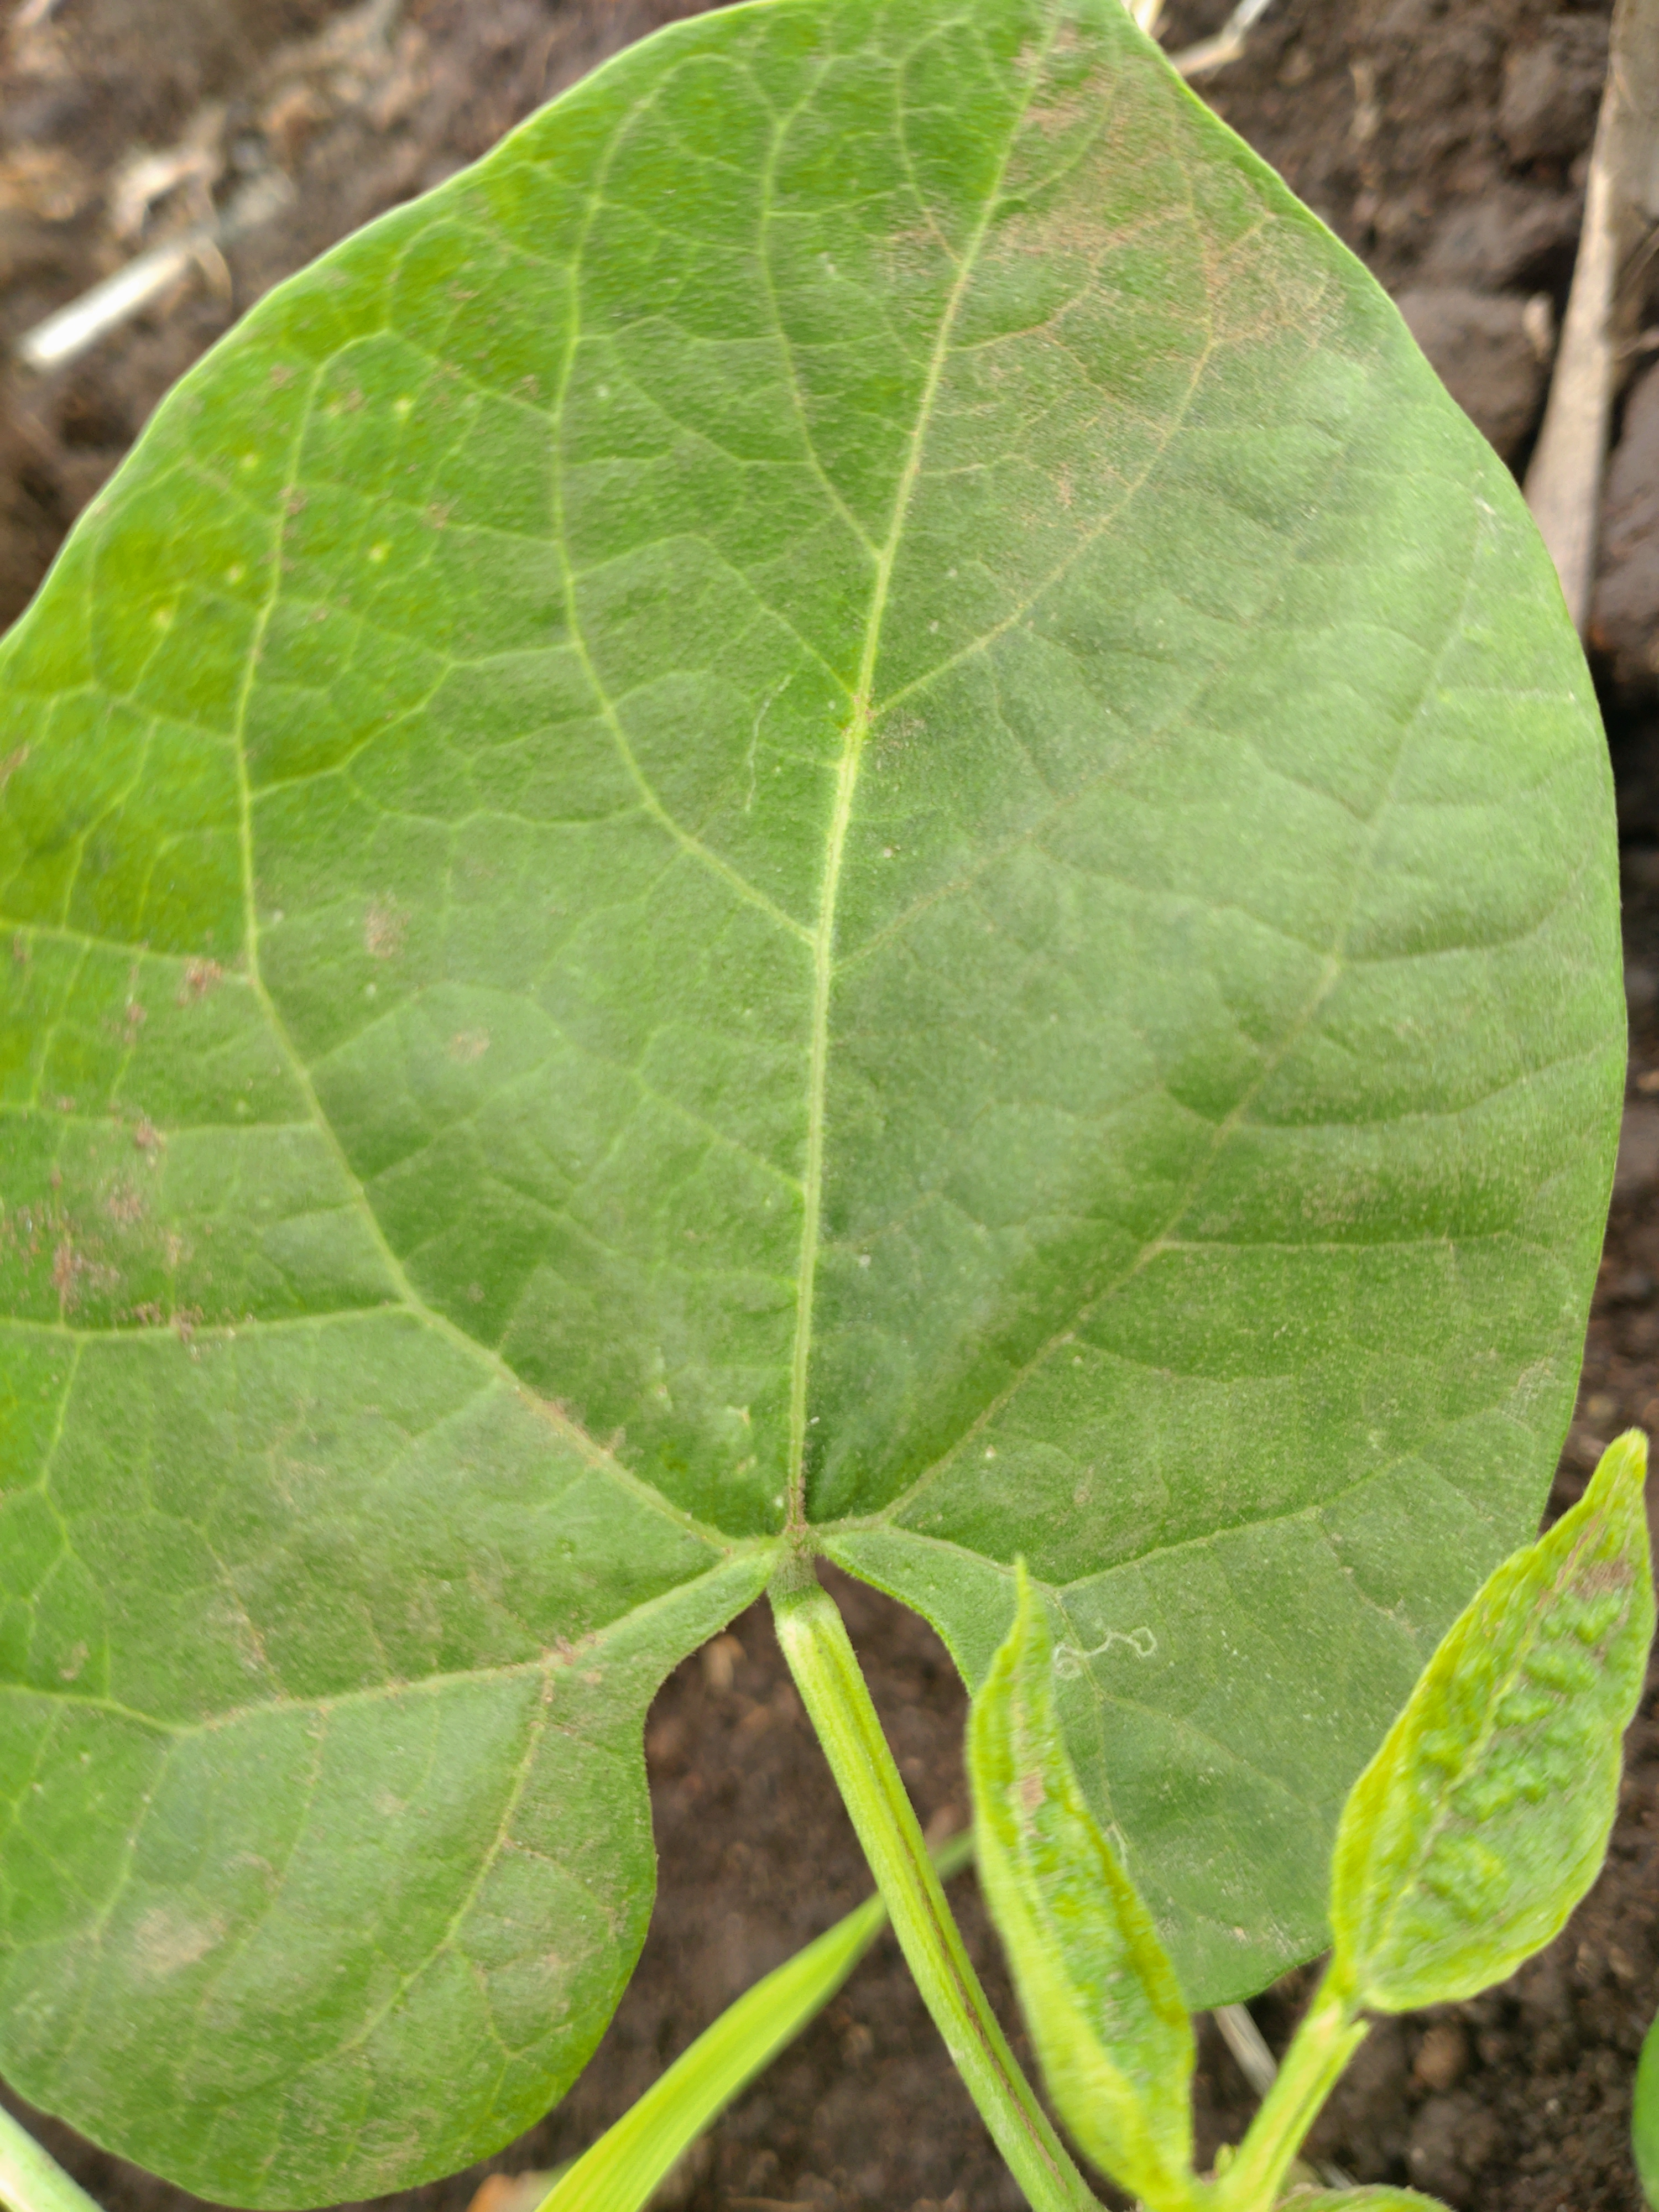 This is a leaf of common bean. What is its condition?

healthy
